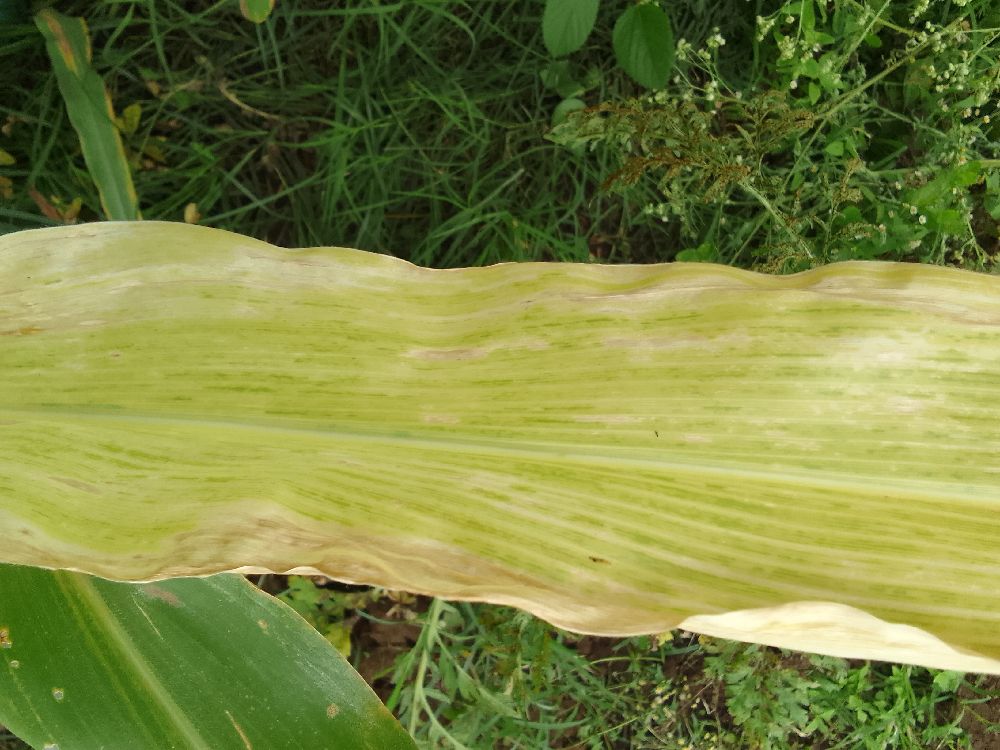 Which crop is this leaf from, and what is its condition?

maize, maize lethal necrosis
